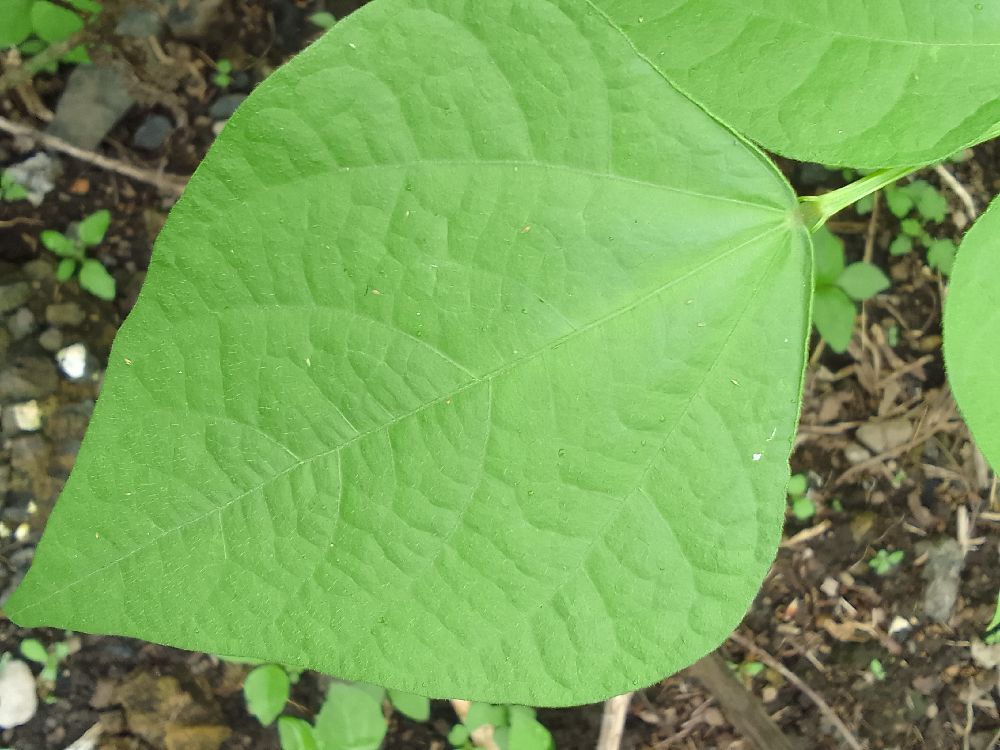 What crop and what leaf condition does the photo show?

common bean, healthy
